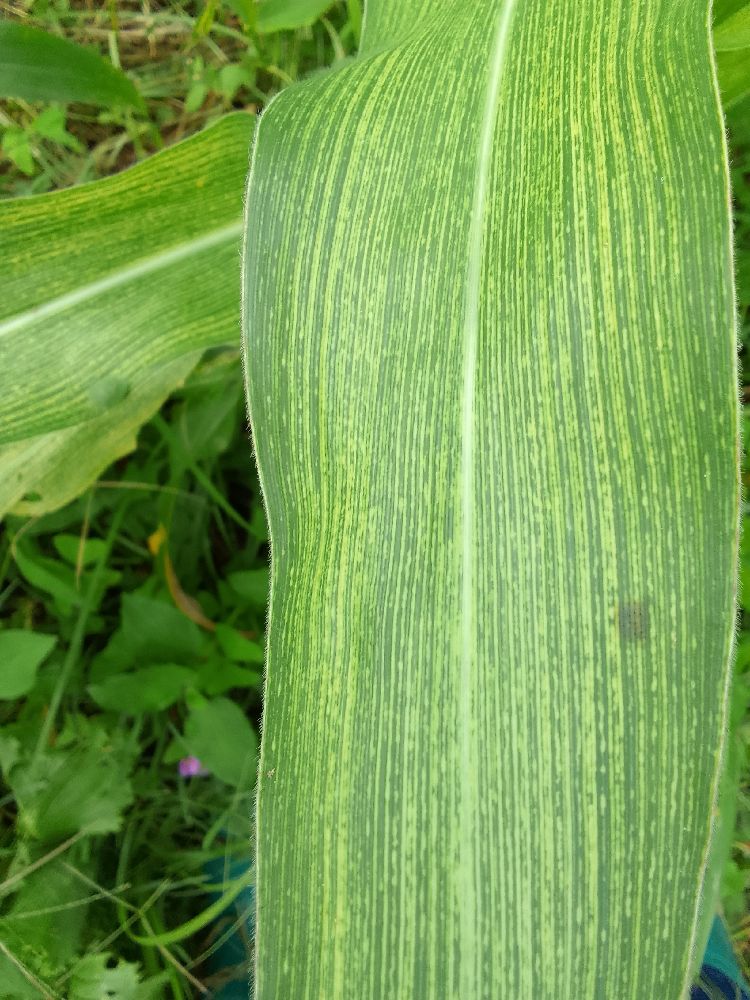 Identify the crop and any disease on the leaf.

maize, maize streak virus
